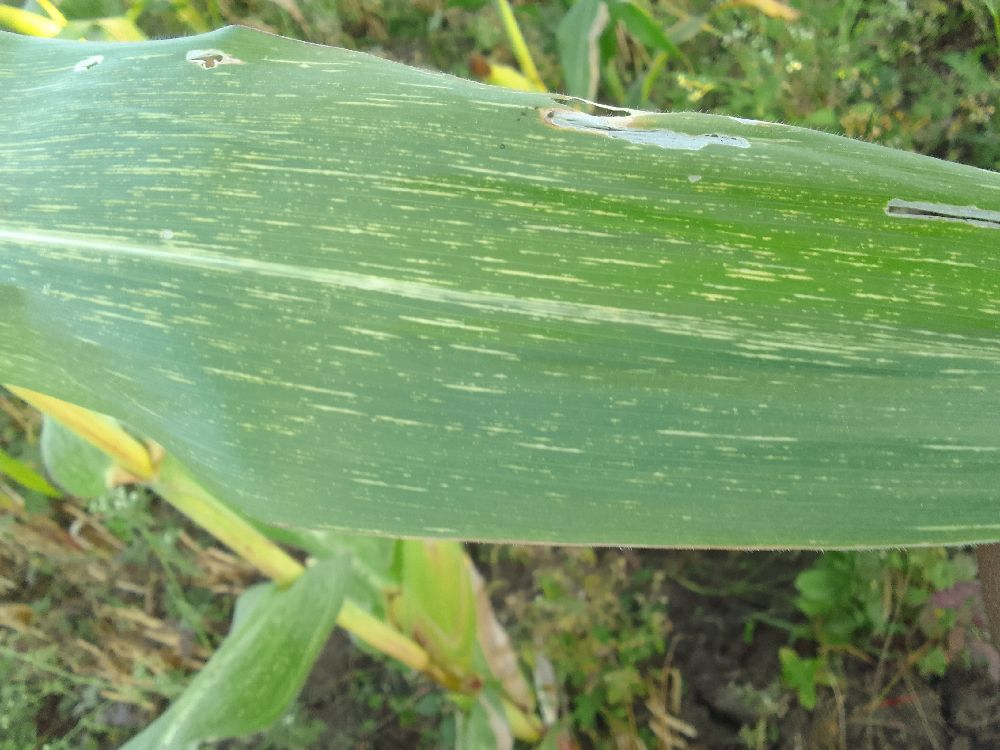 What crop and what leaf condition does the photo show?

maize, maize streak virus
